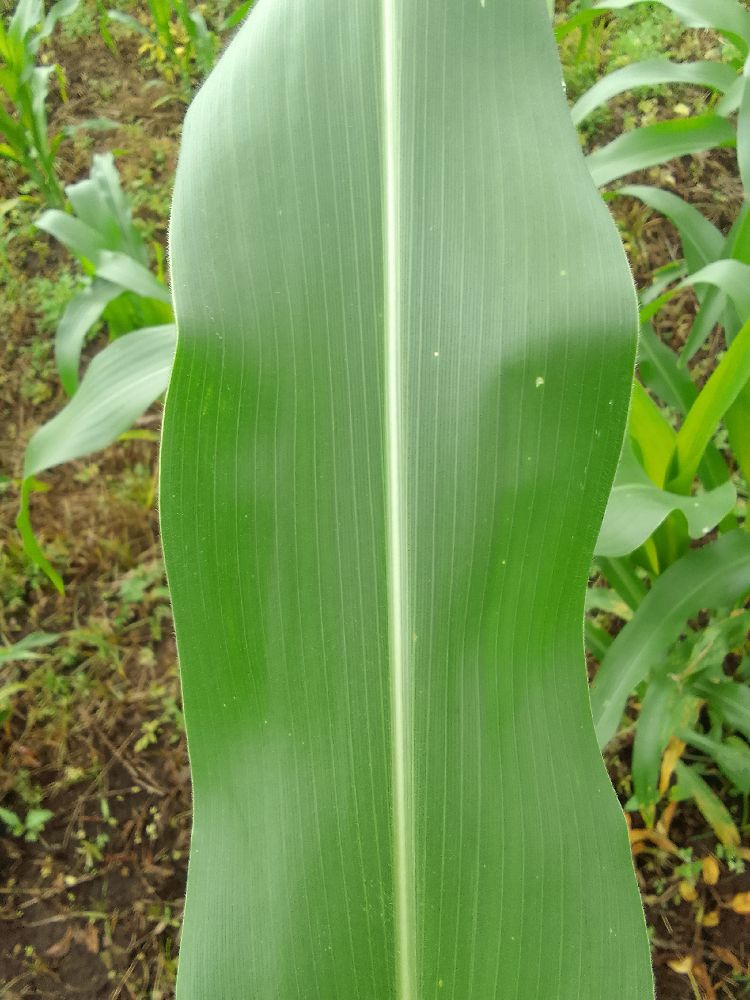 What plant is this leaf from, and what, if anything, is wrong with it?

maize, healthy
